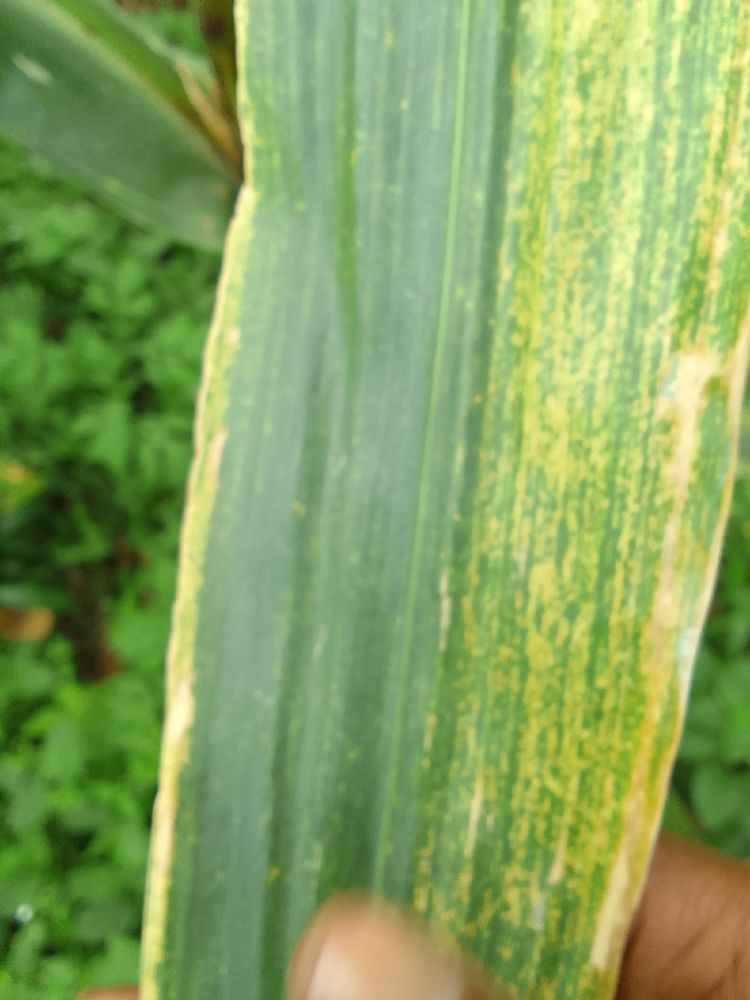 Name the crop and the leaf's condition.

maize, maize lethal necrosis
